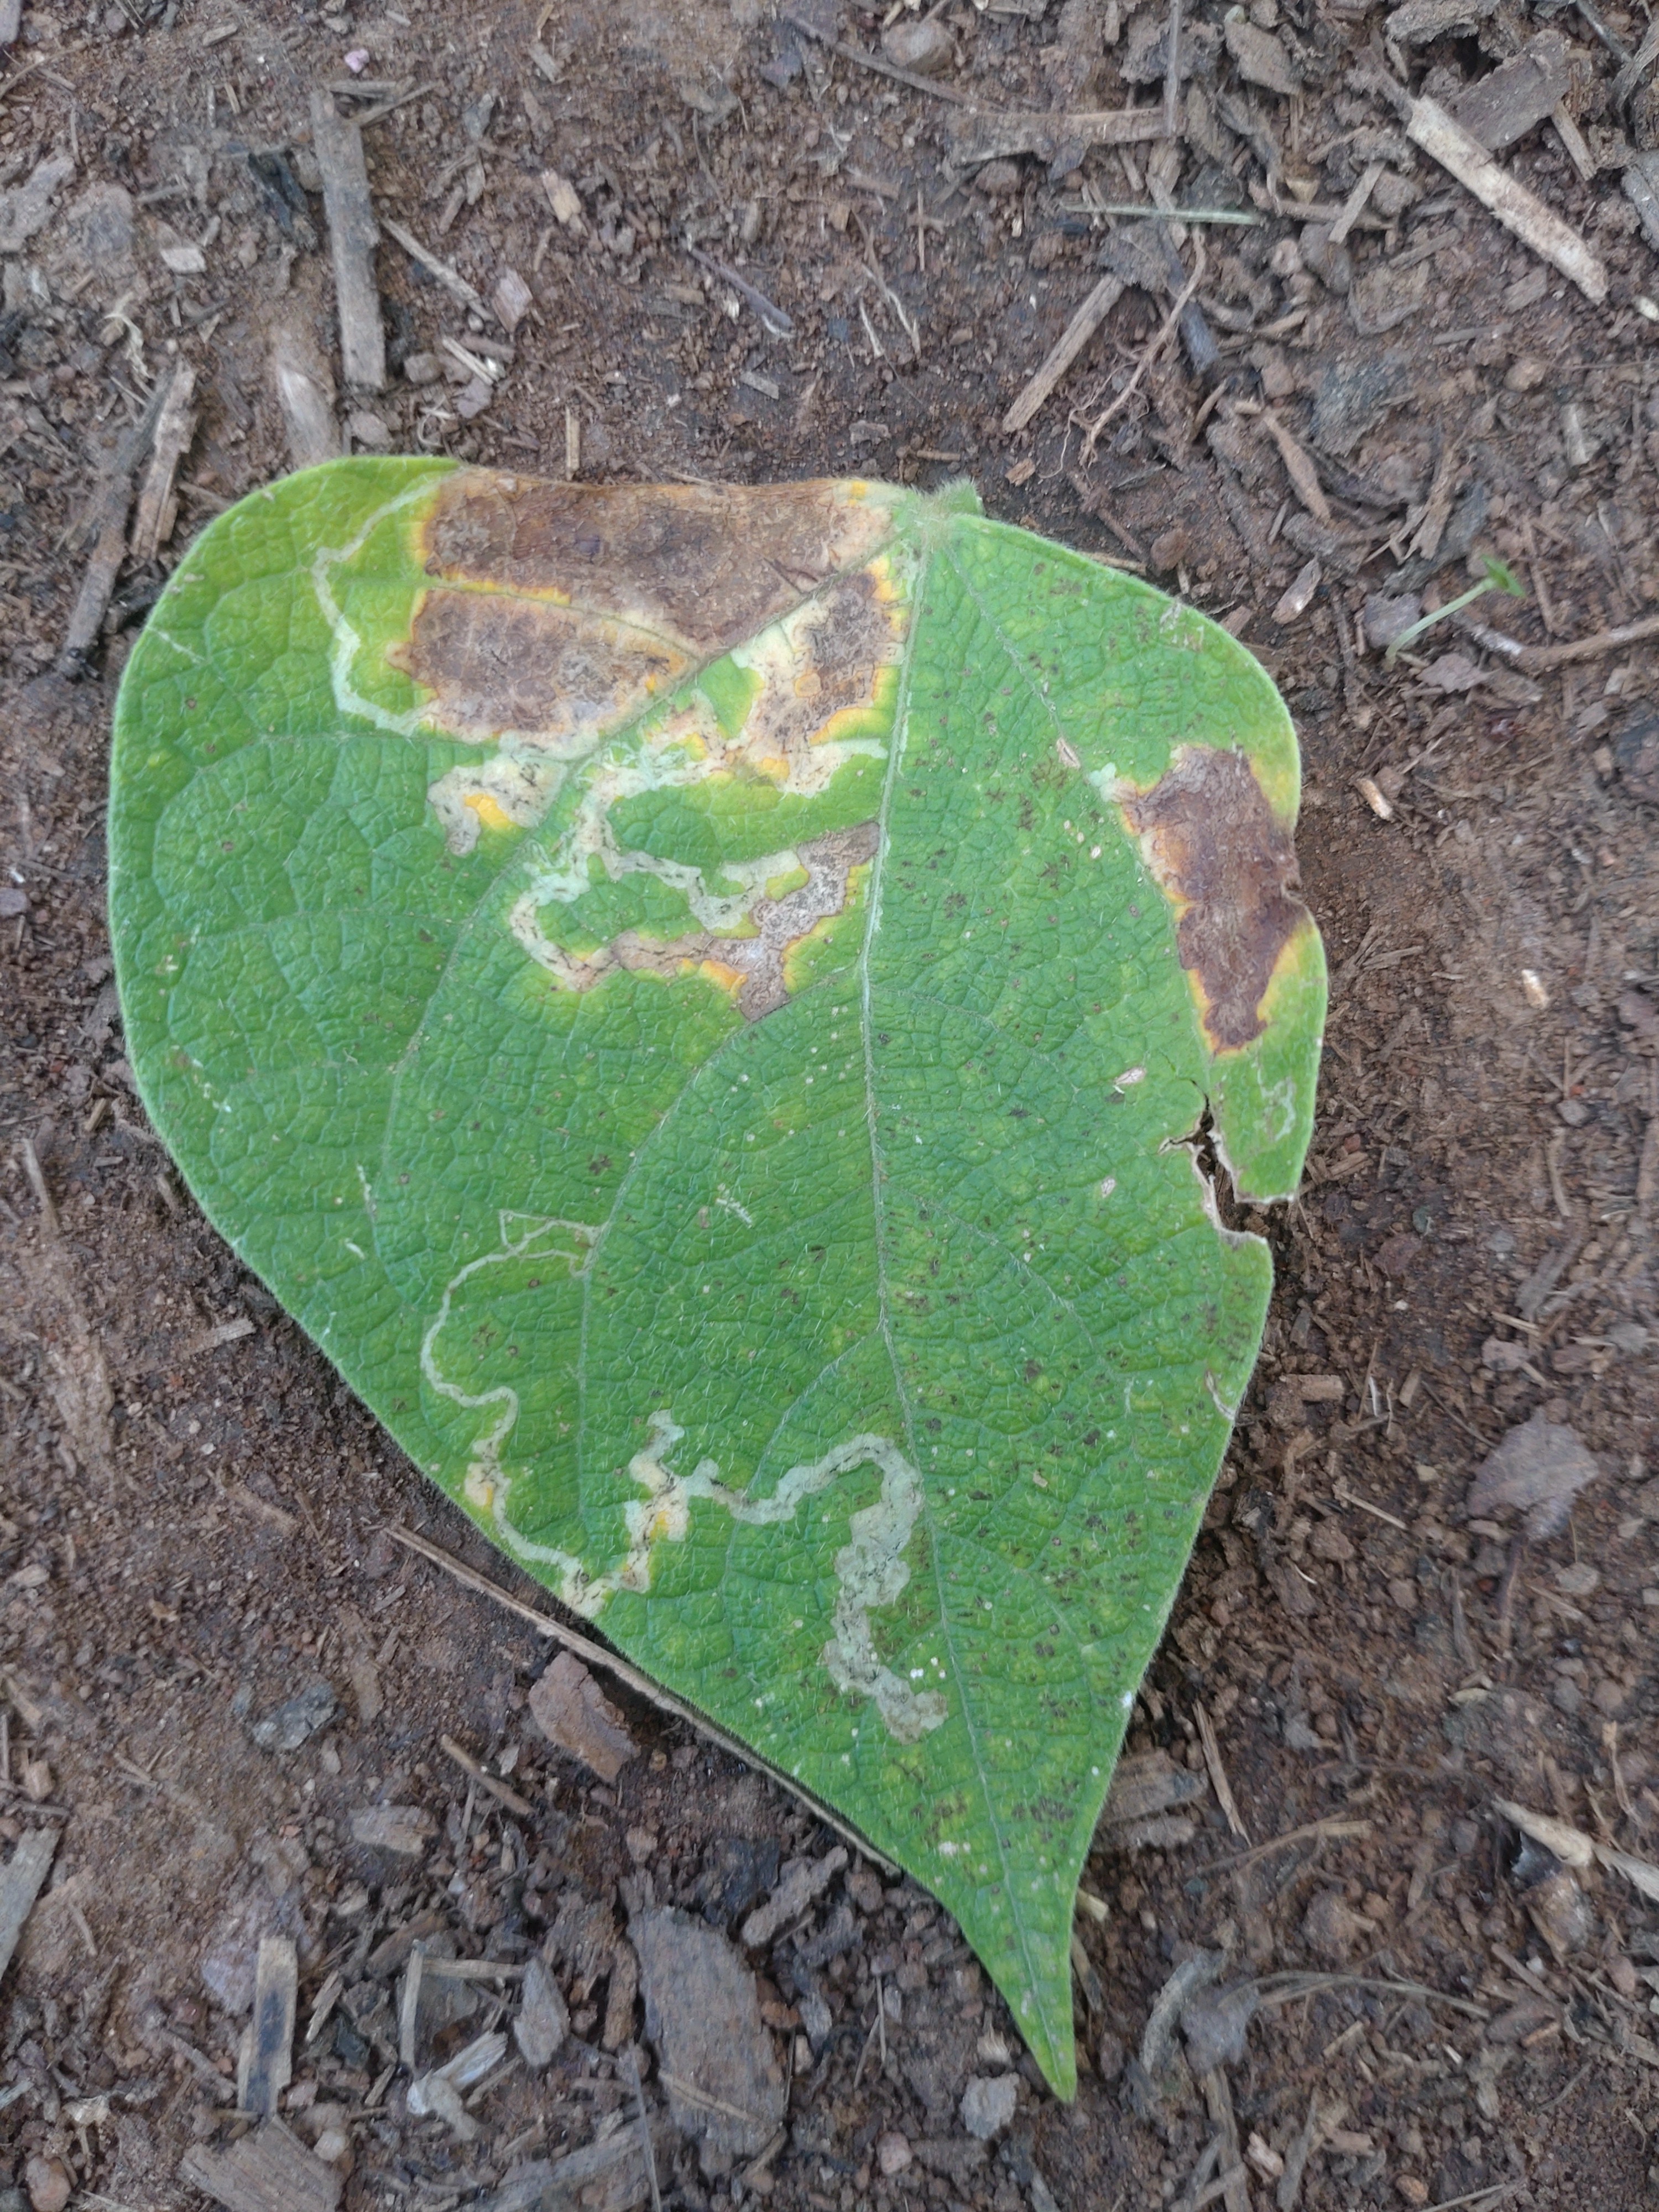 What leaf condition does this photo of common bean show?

anthracnose
